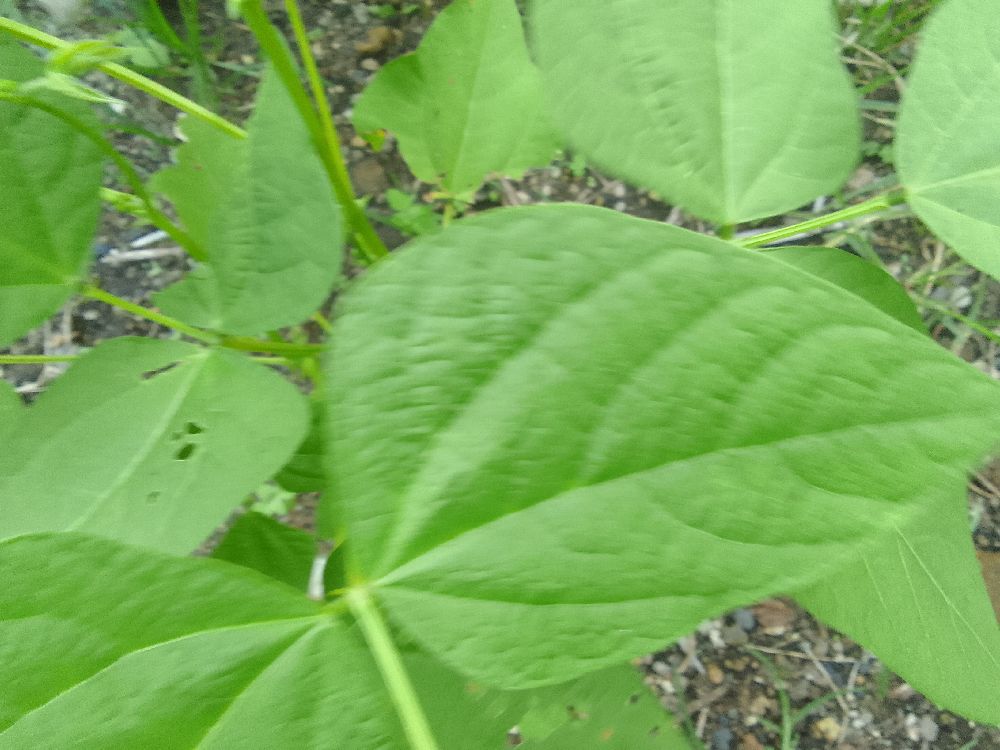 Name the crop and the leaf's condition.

common bean, healthy
